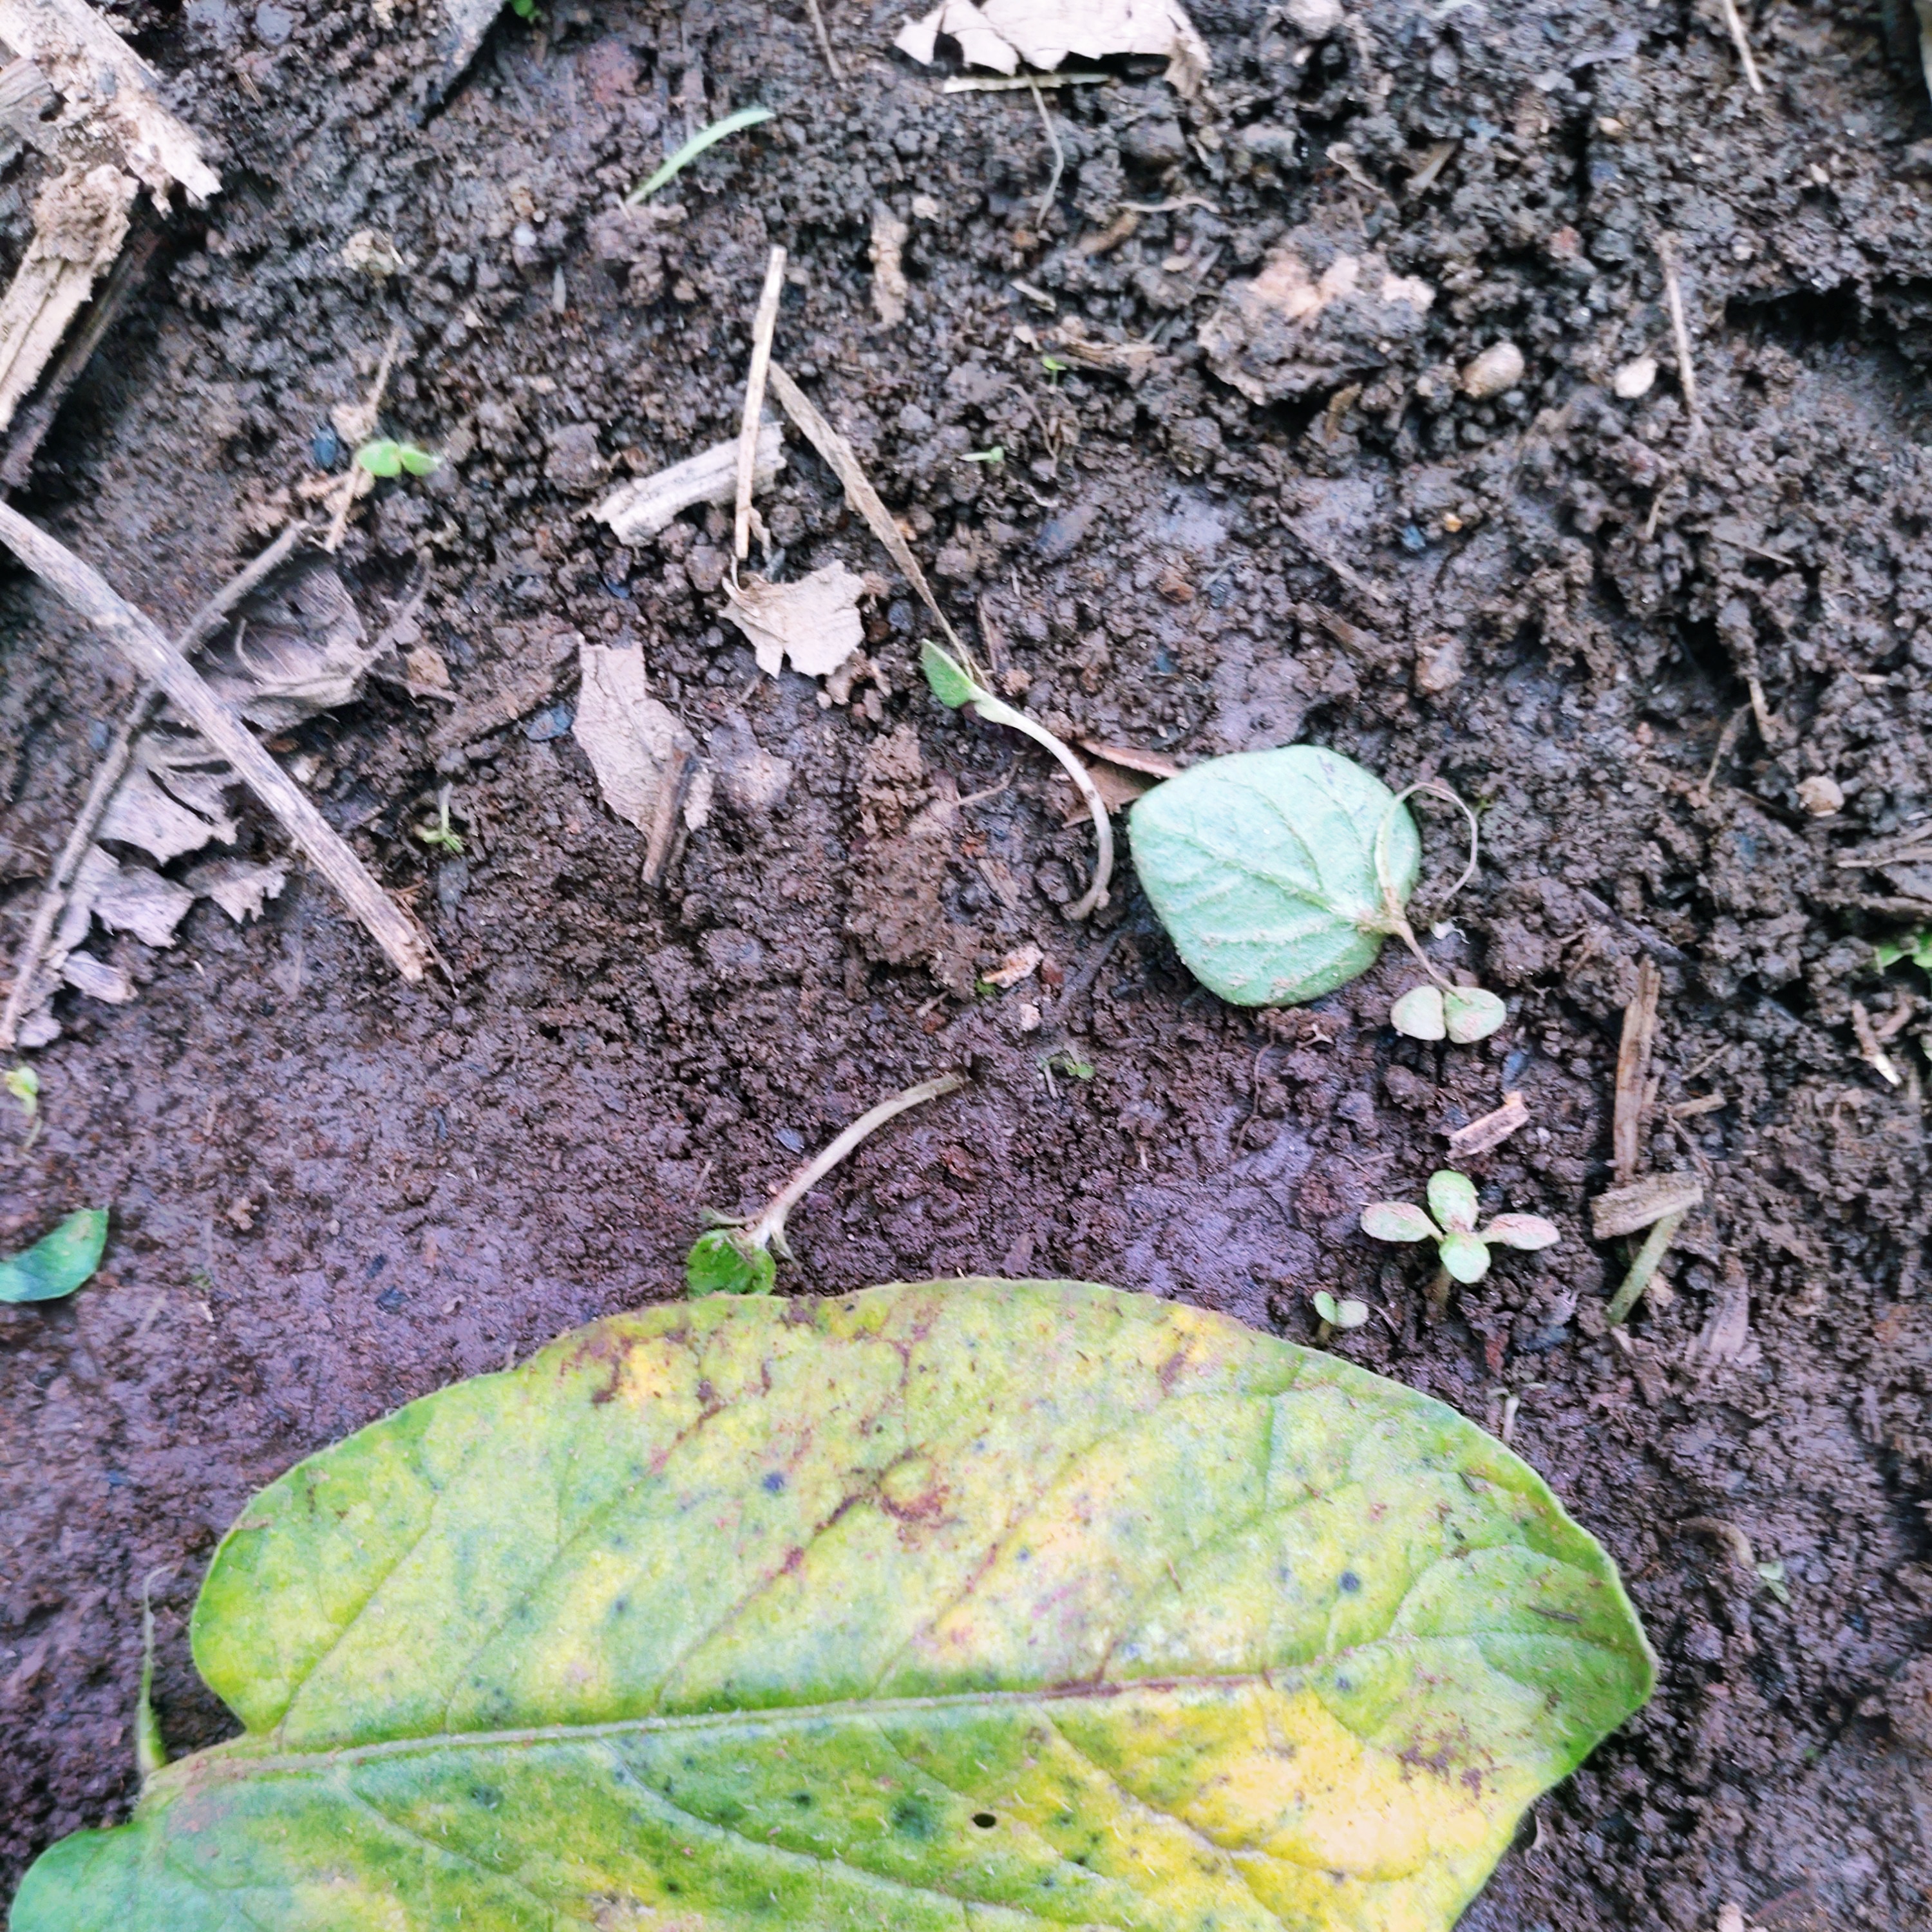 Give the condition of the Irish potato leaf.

late blight
